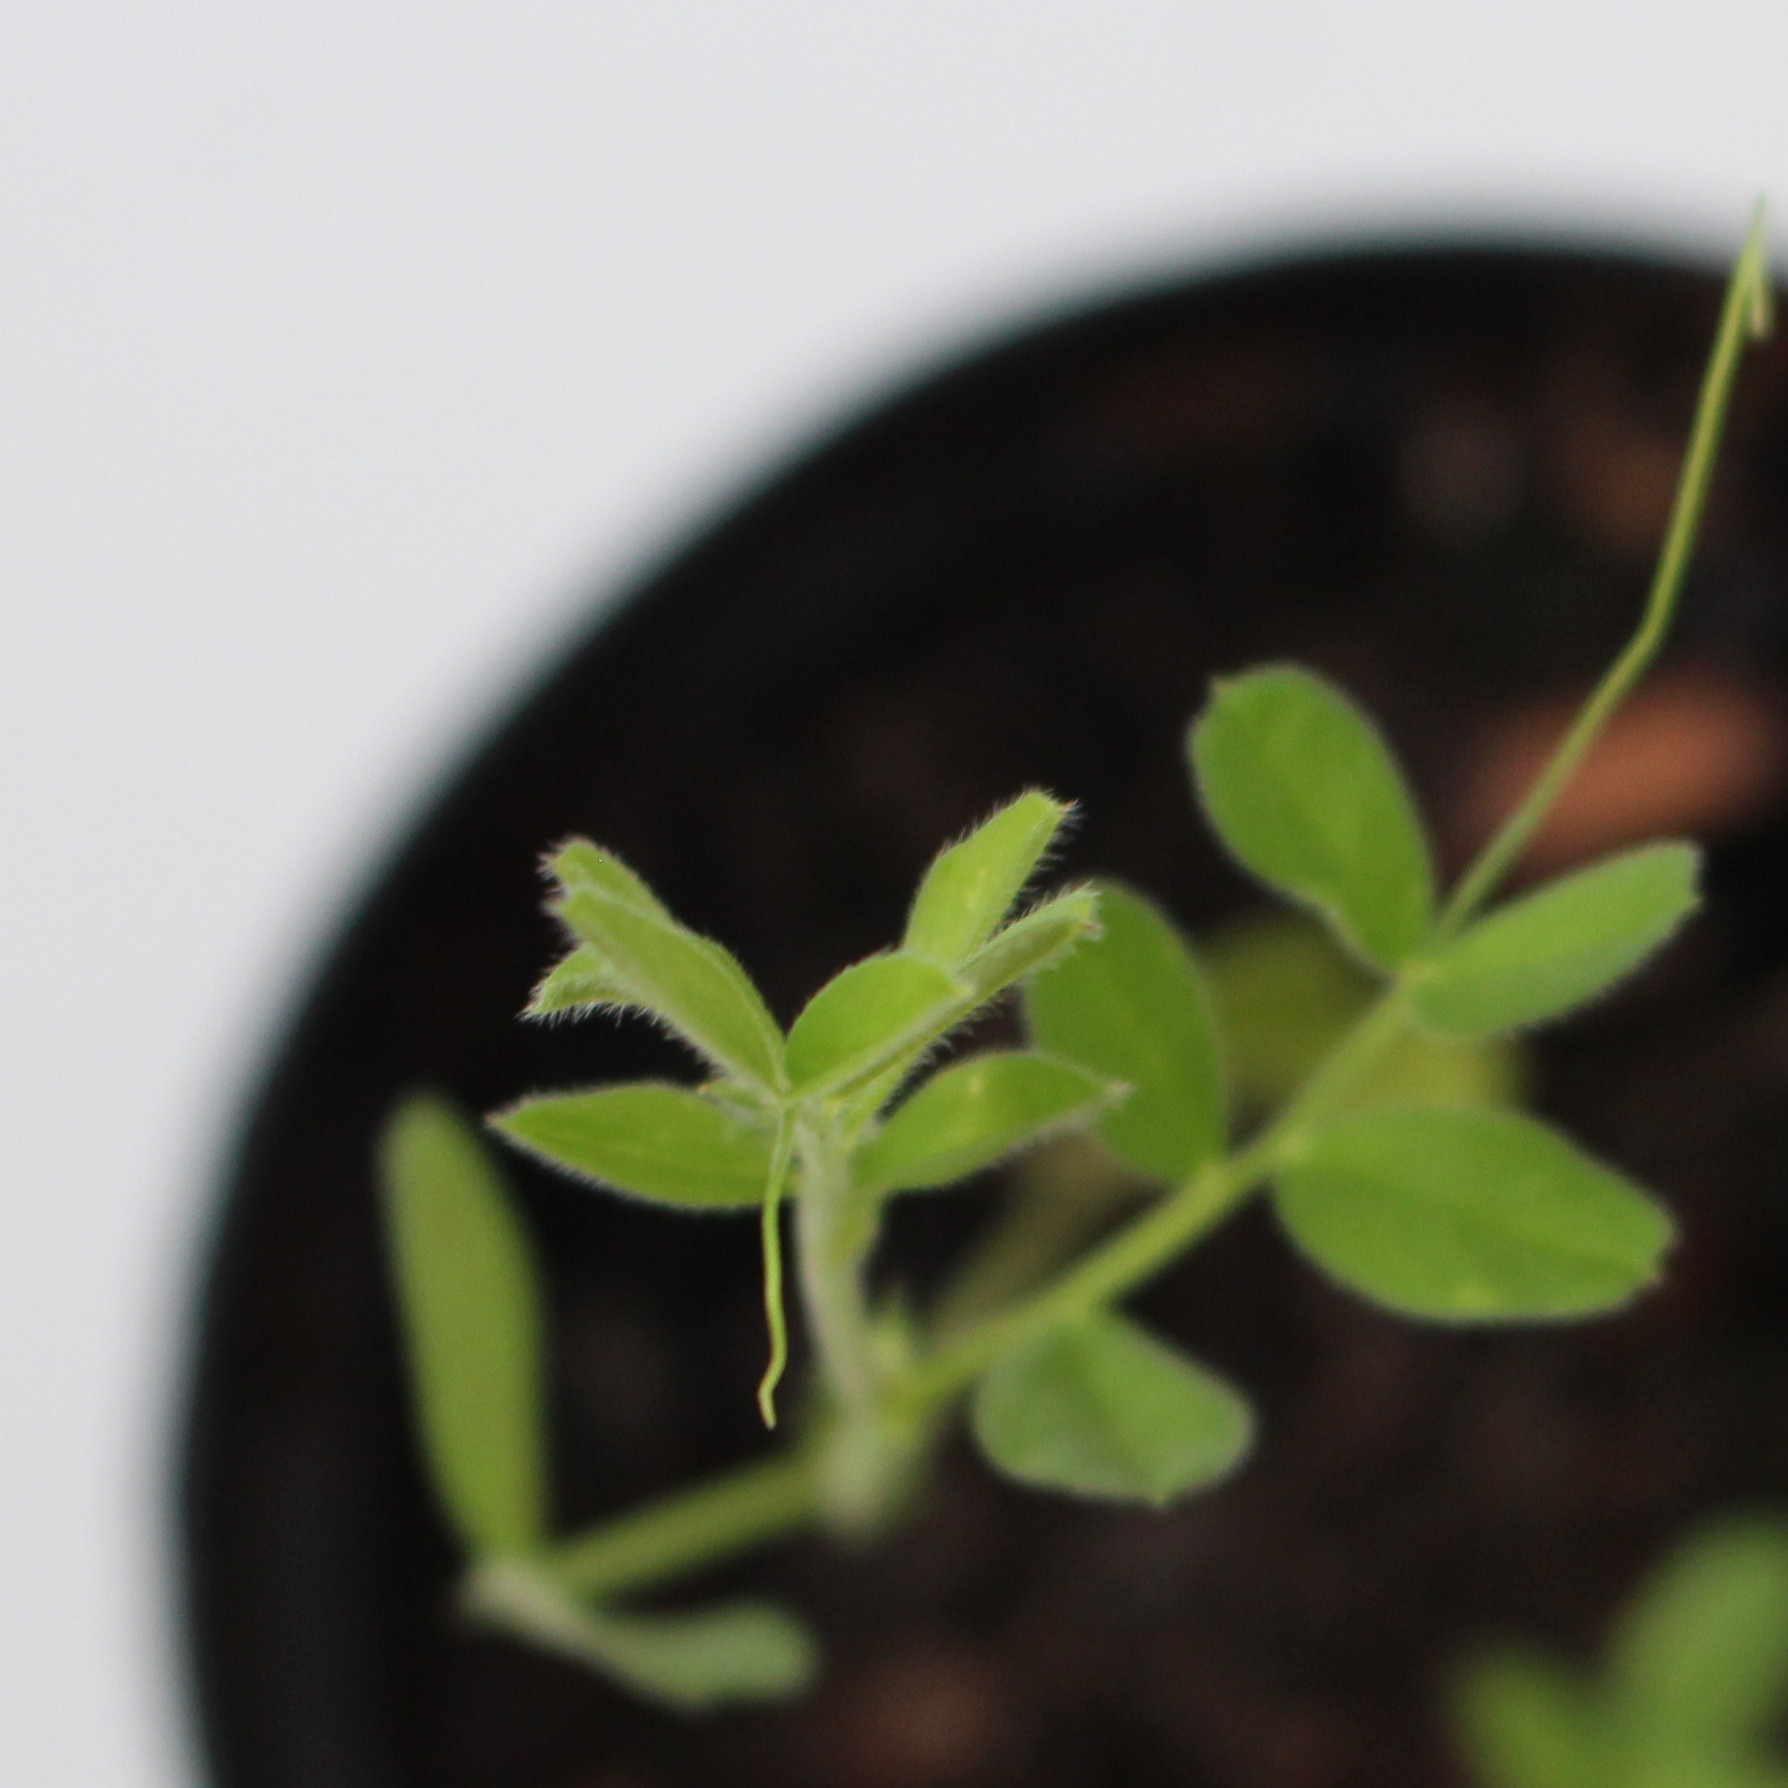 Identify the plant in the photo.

Vicia sativa
